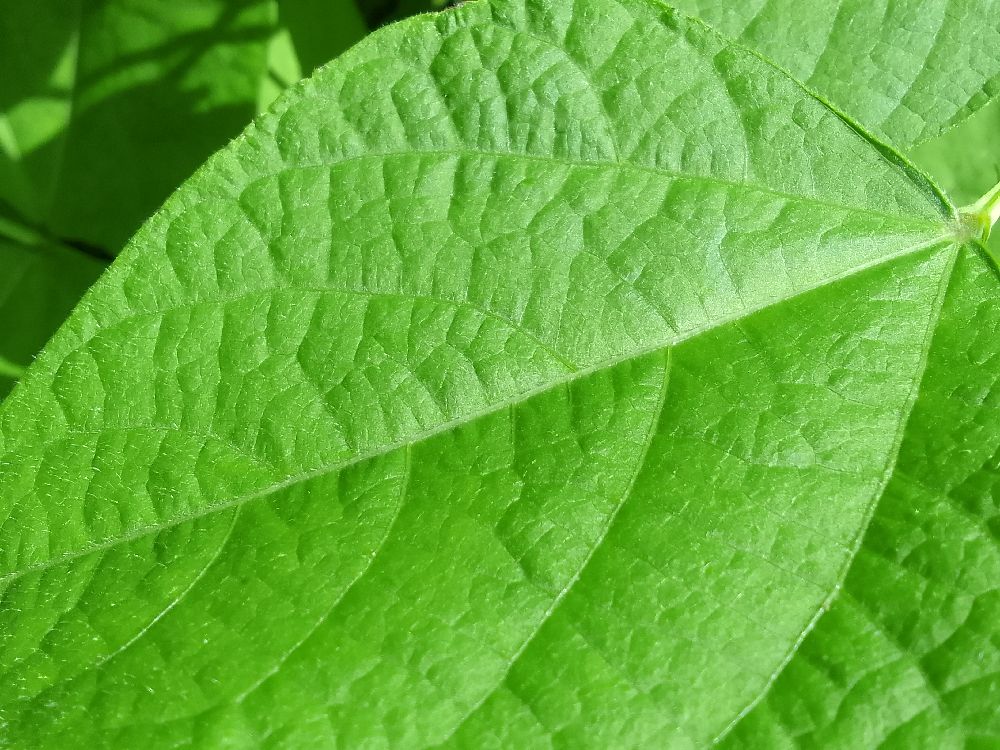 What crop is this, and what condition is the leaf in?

common bean, healthy
